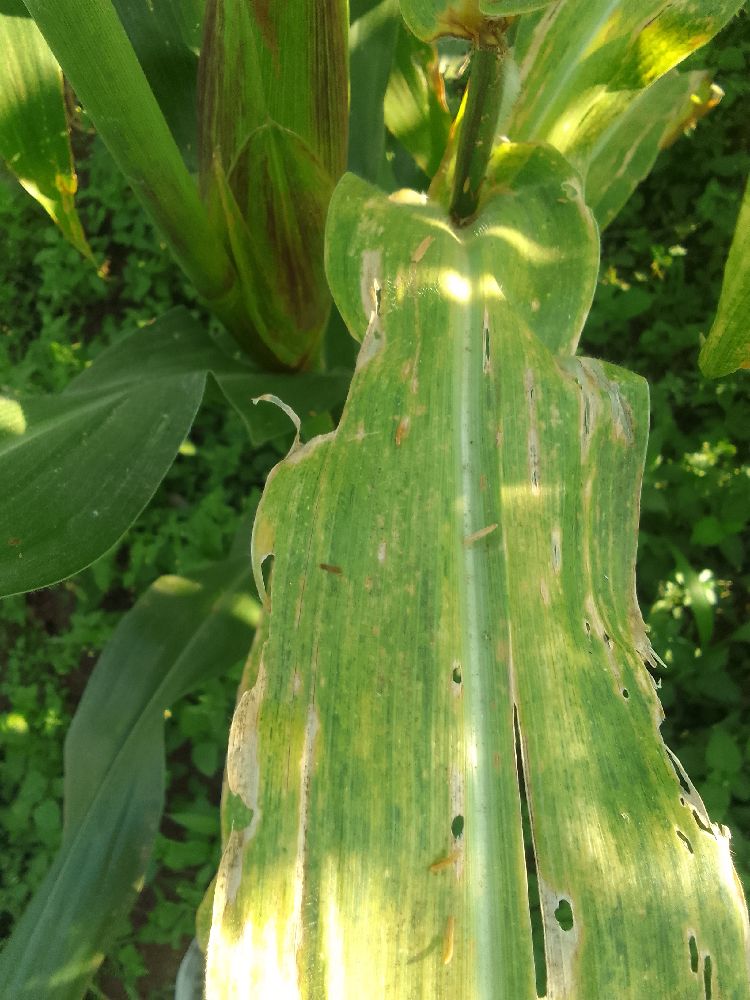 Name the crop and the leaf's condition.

maize, maize lethal necrosis
